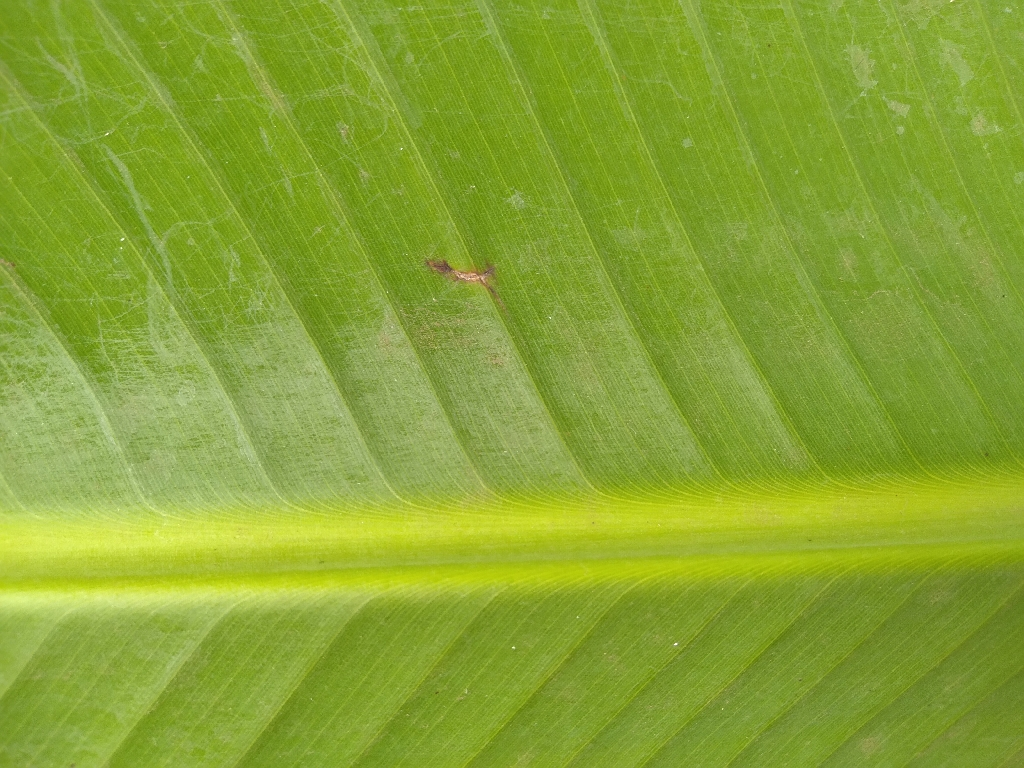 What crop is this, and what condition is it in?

banana, healthy
